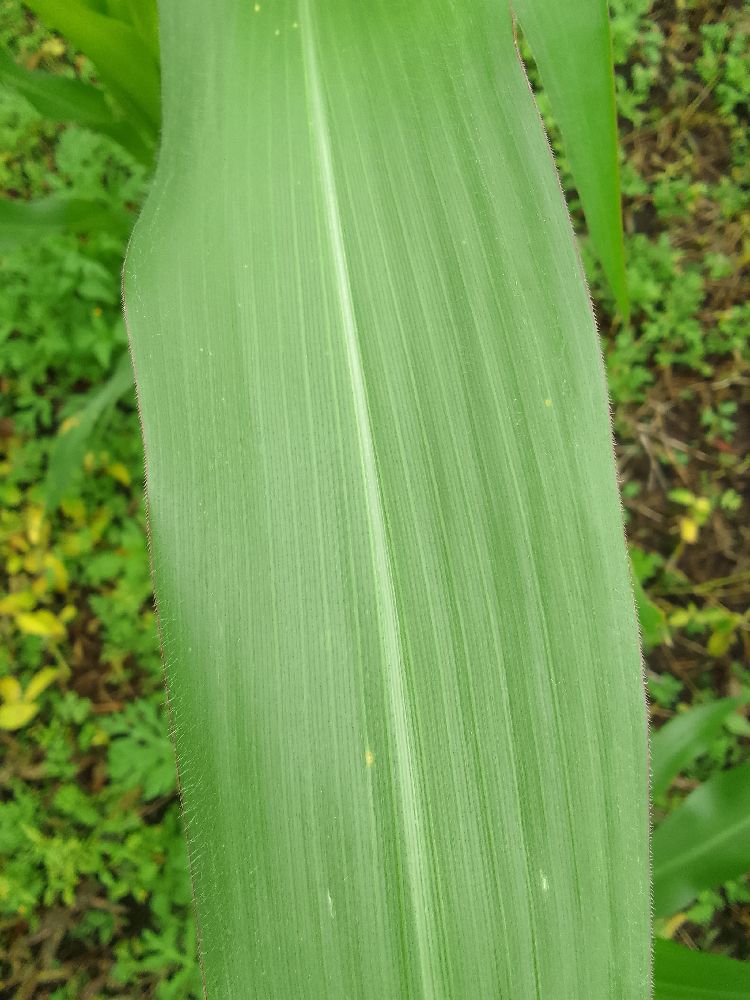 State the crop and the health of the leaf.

maize, healthy
